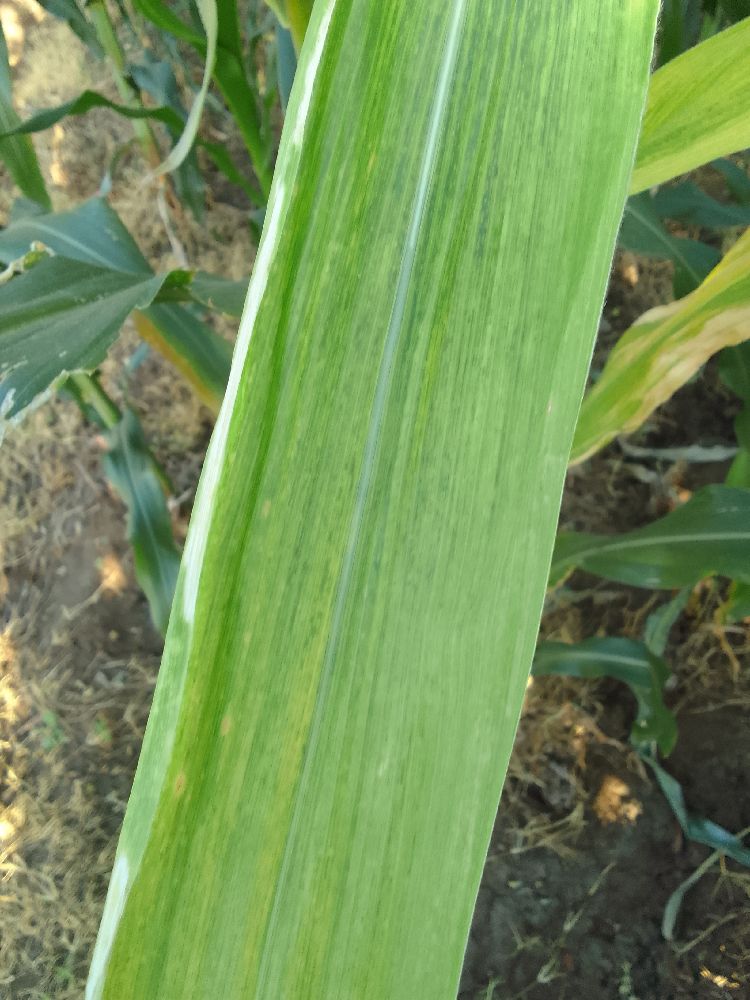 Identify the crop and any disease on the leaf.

maize, maize lethal necrosis
